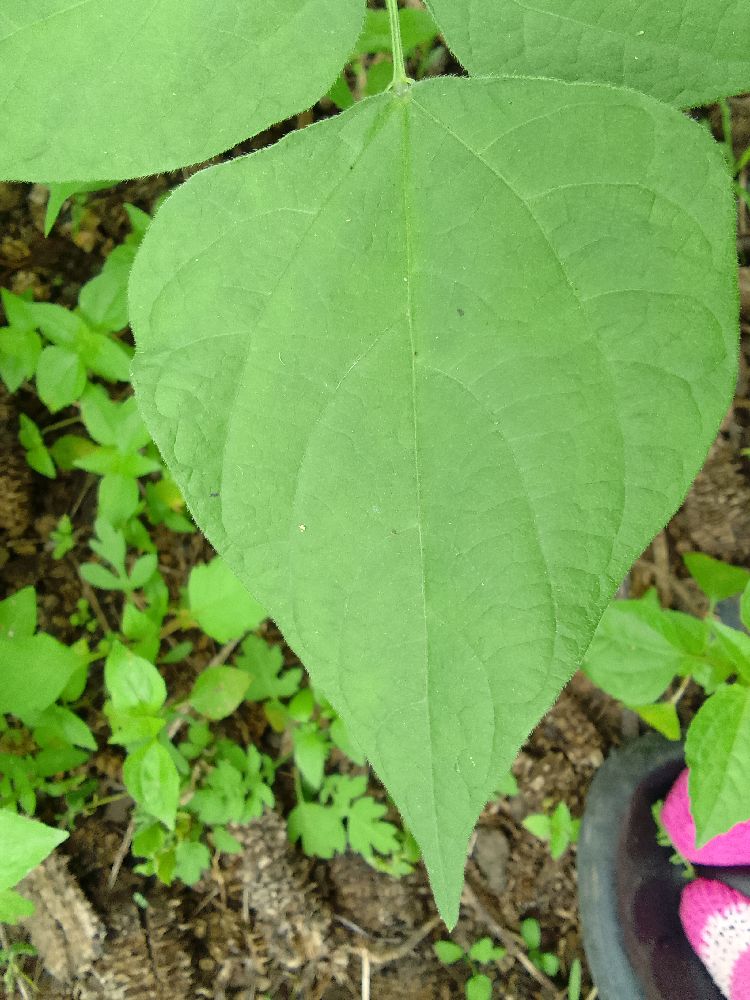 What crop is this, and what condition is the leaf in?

common bean, healthy
